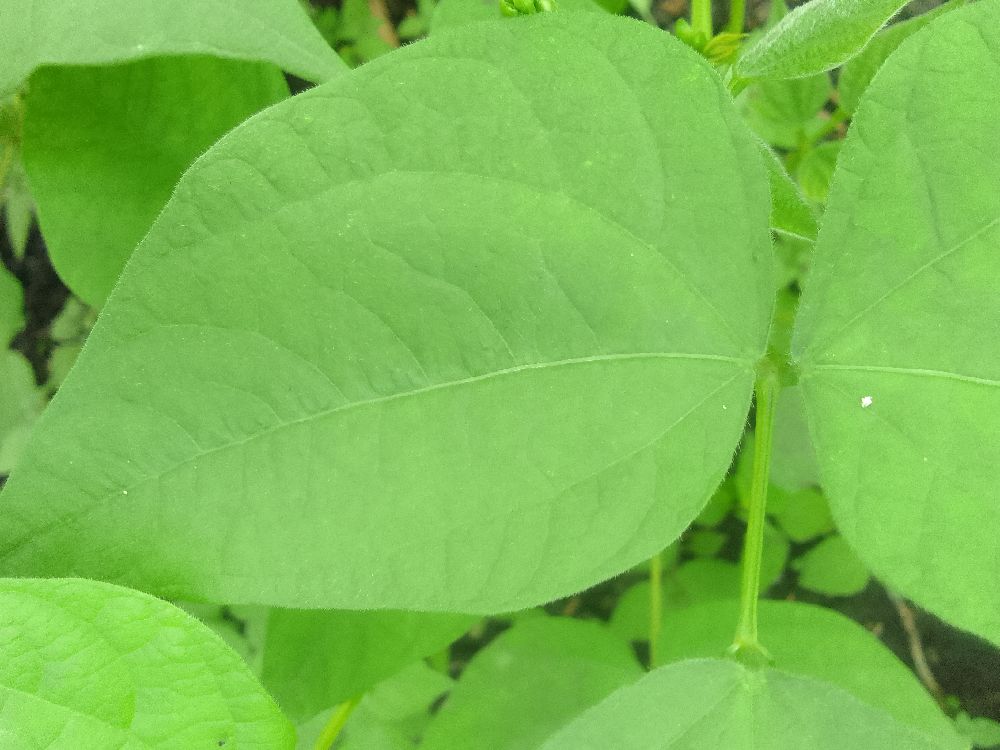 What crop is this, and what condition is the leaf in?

common bean, healthy
